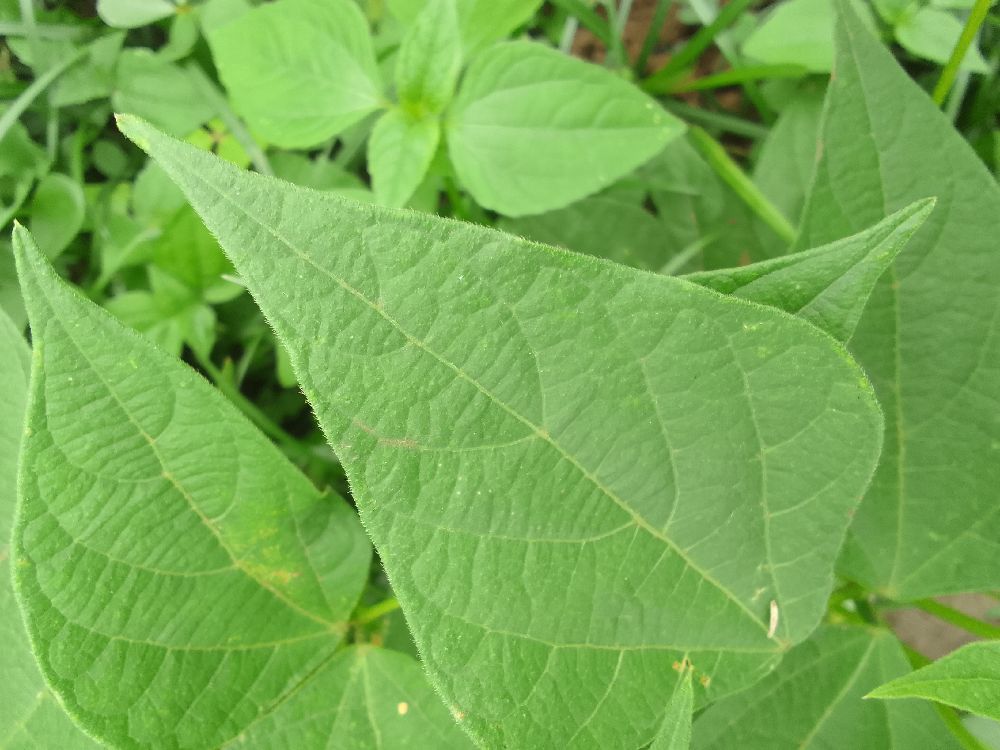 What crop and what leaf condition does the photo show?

common bean, healthy
